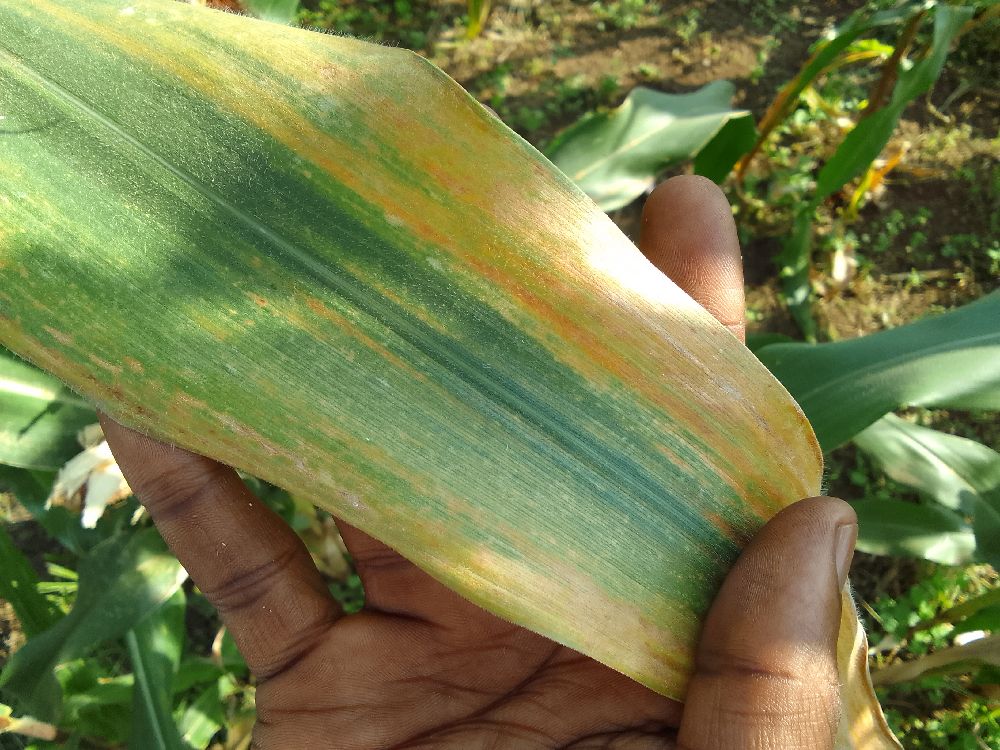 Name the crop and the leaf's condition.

maize, maize lethal necrosis
